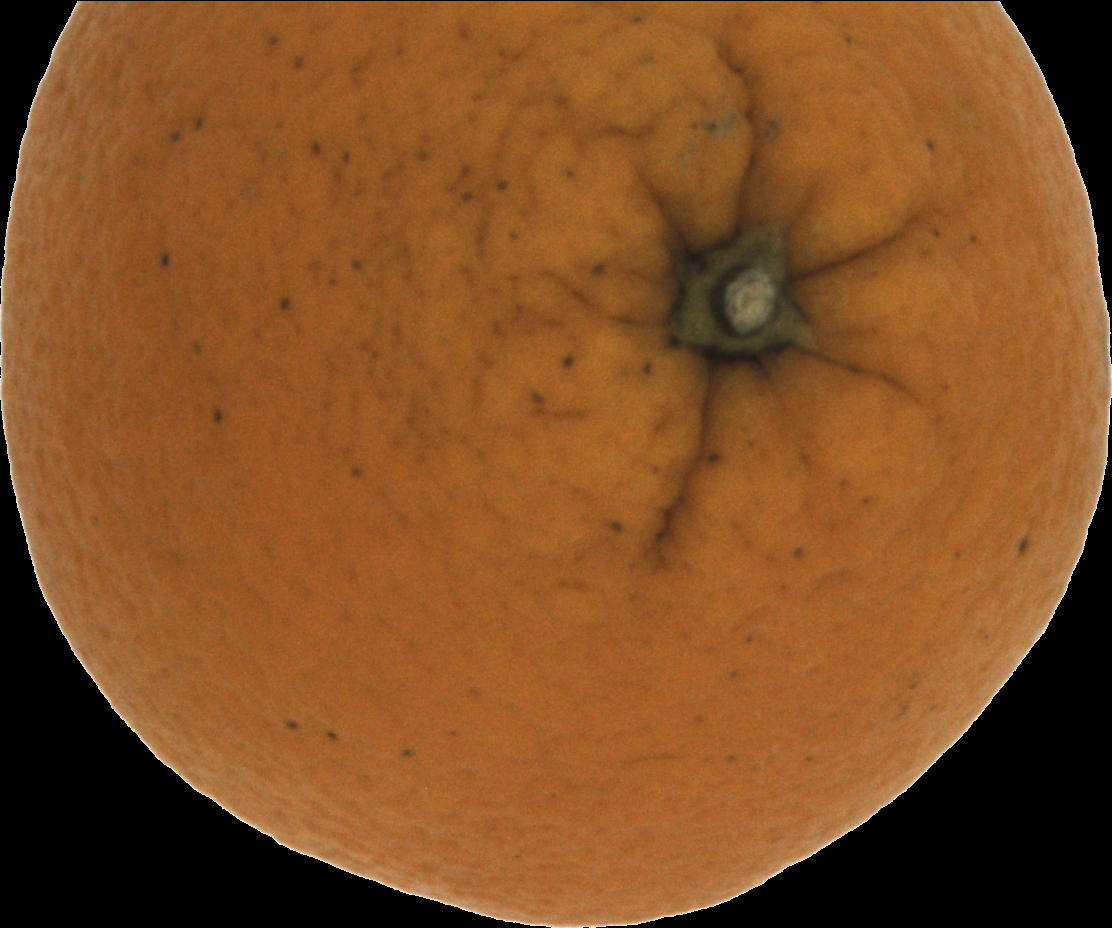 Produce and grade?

orange, bad
